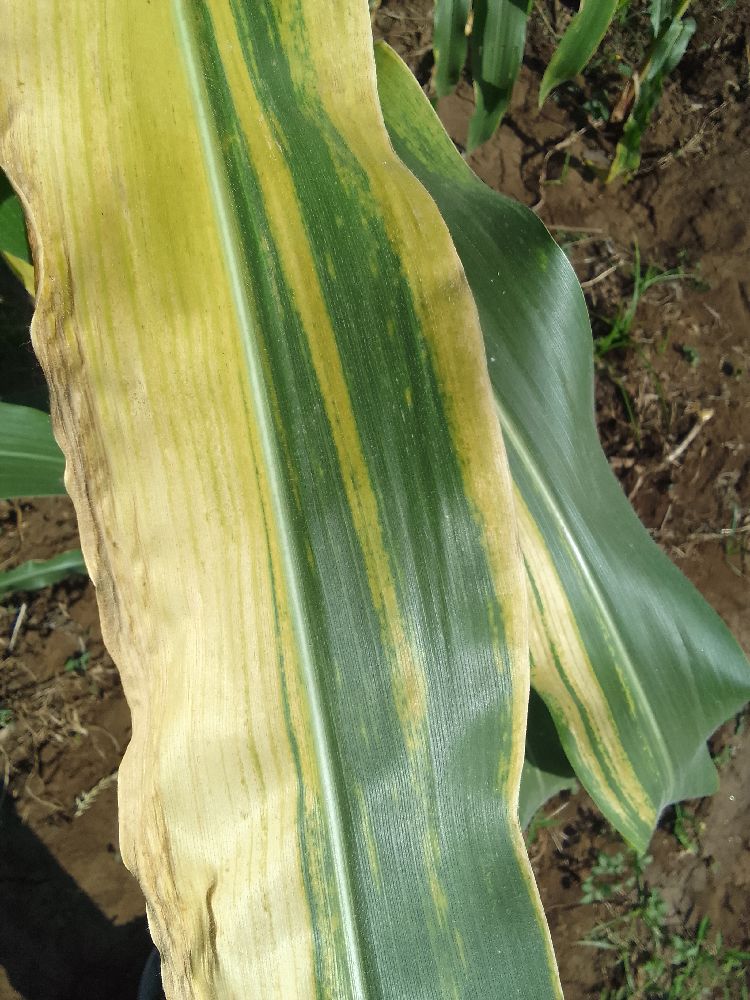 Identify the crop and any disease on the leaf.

maize, maize lethal necrosis
